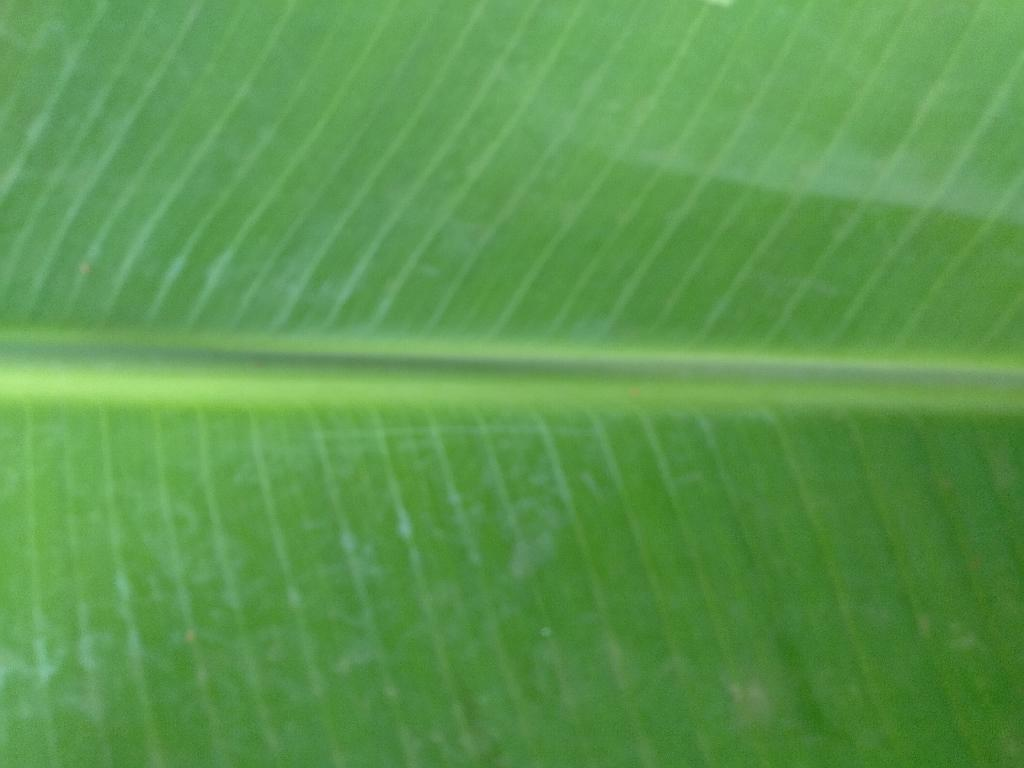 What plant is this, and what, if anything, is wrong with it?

banana, healthy
